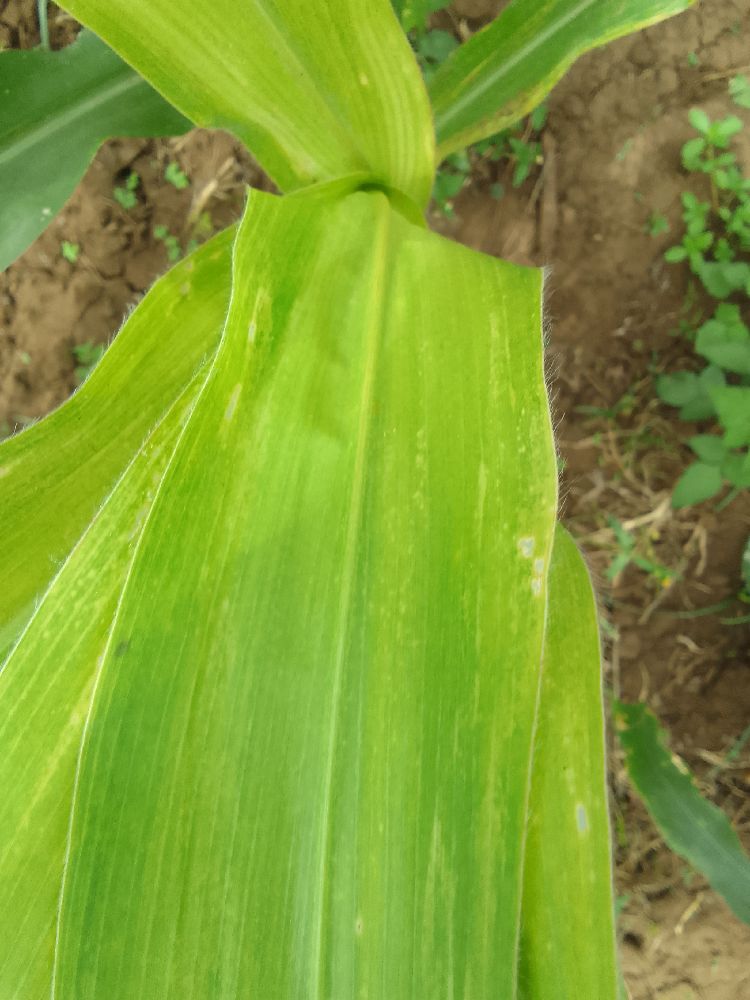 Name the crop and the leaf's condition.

maize, maize lethal necrosis
